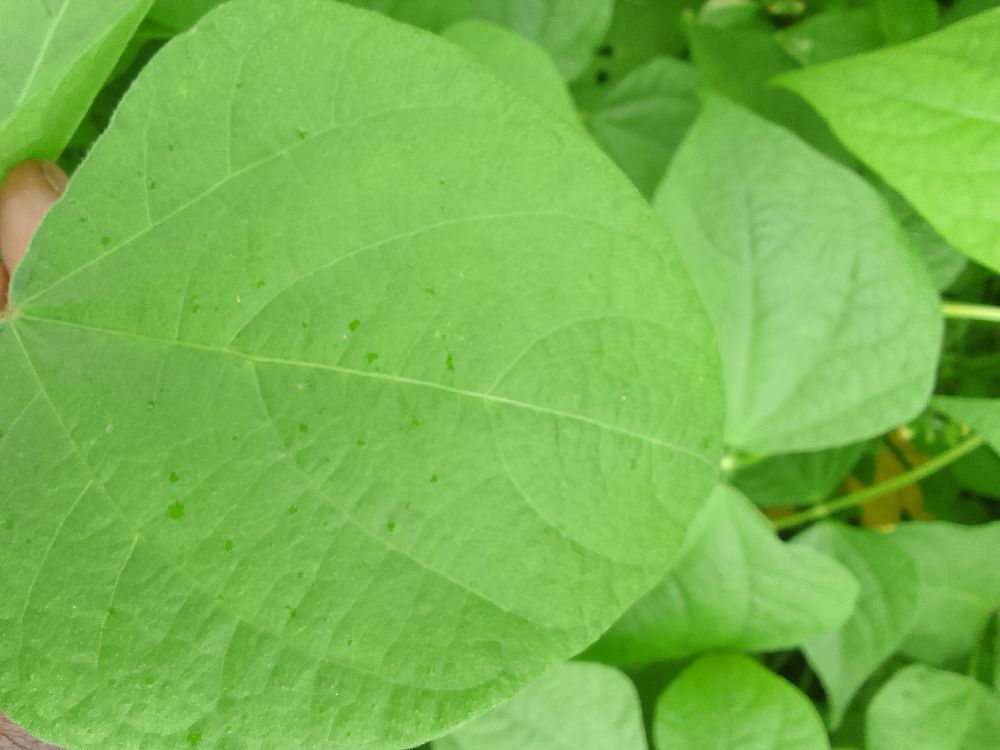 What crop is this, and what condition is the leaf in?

common bean, healthy
